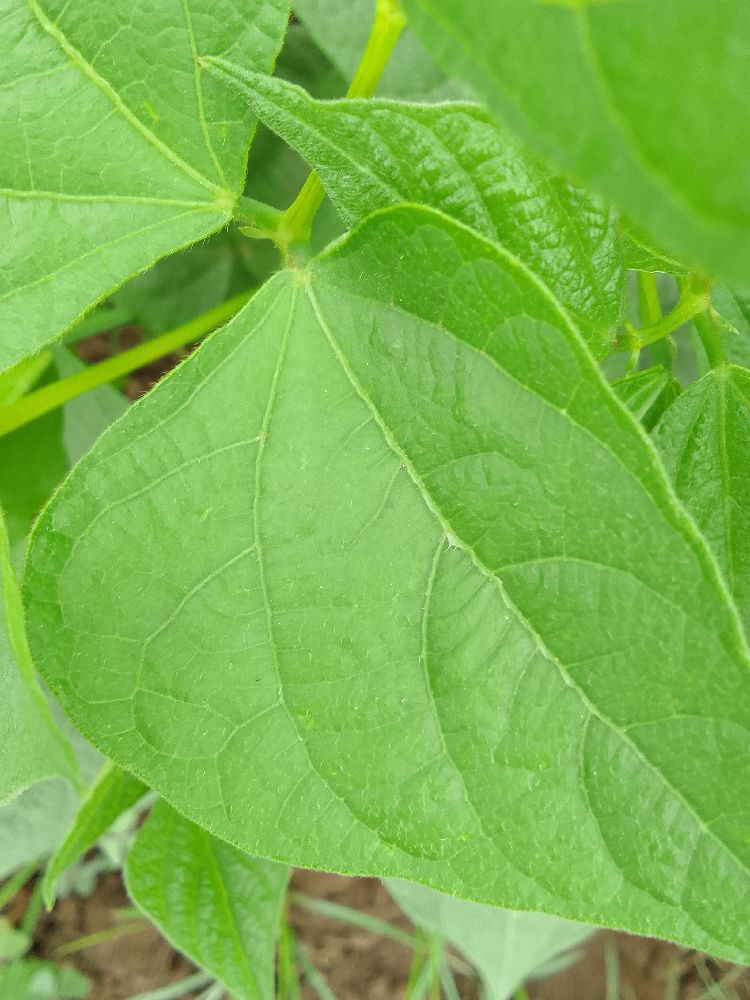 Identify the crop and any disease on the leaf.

common bean, healthy
